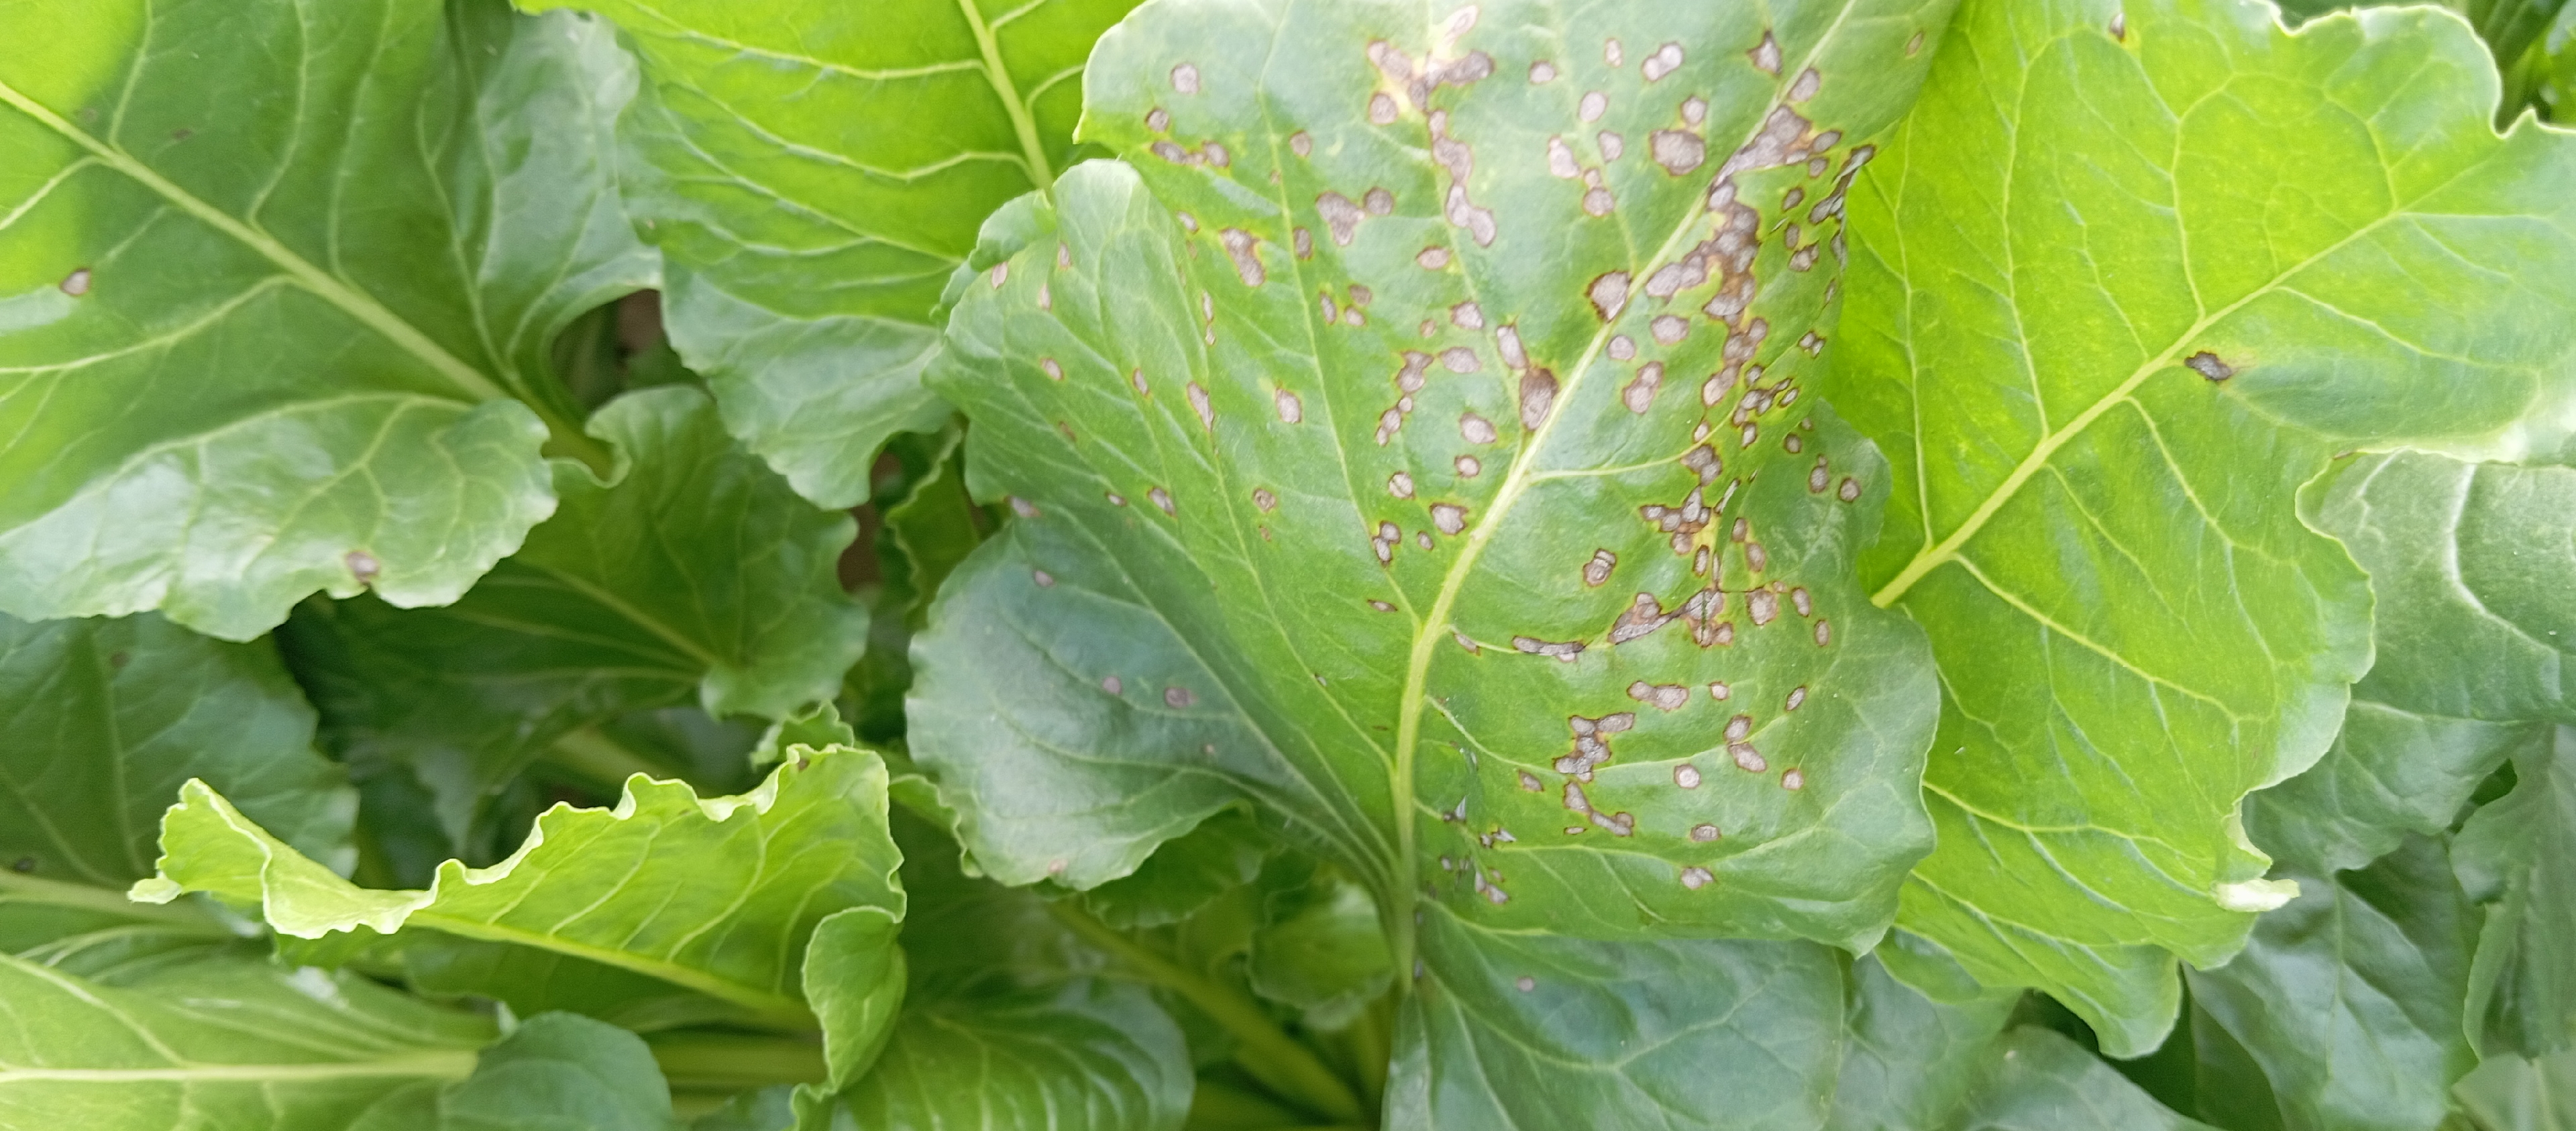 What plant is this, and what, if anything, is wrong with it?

beet, cercospora
